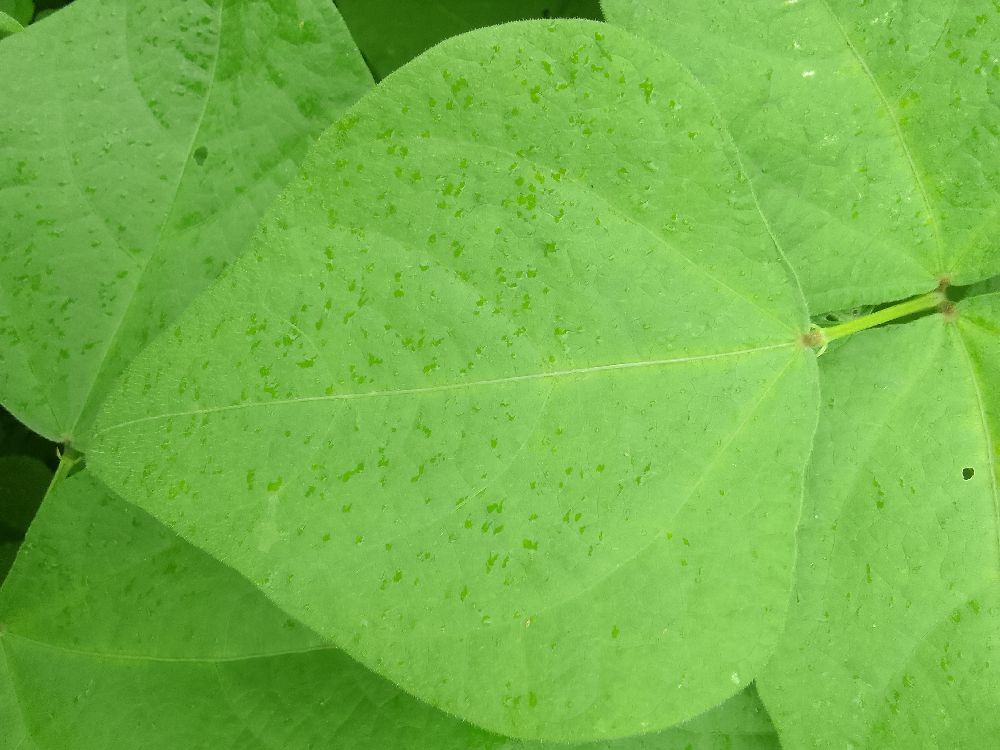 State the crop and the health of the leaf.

common bean, healthy
